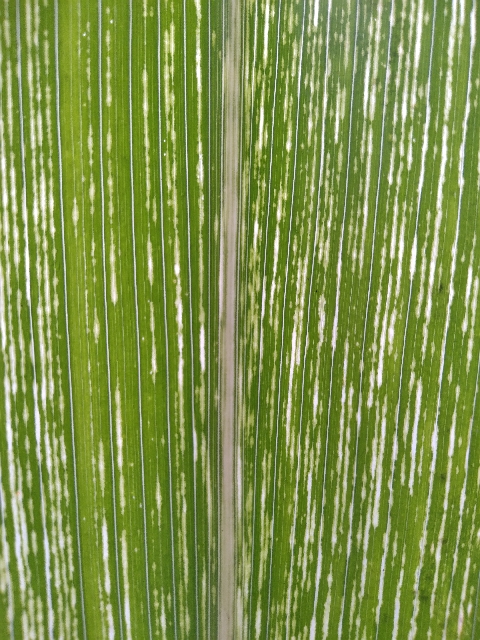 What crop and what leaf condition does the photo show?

maize, maize streak virus
